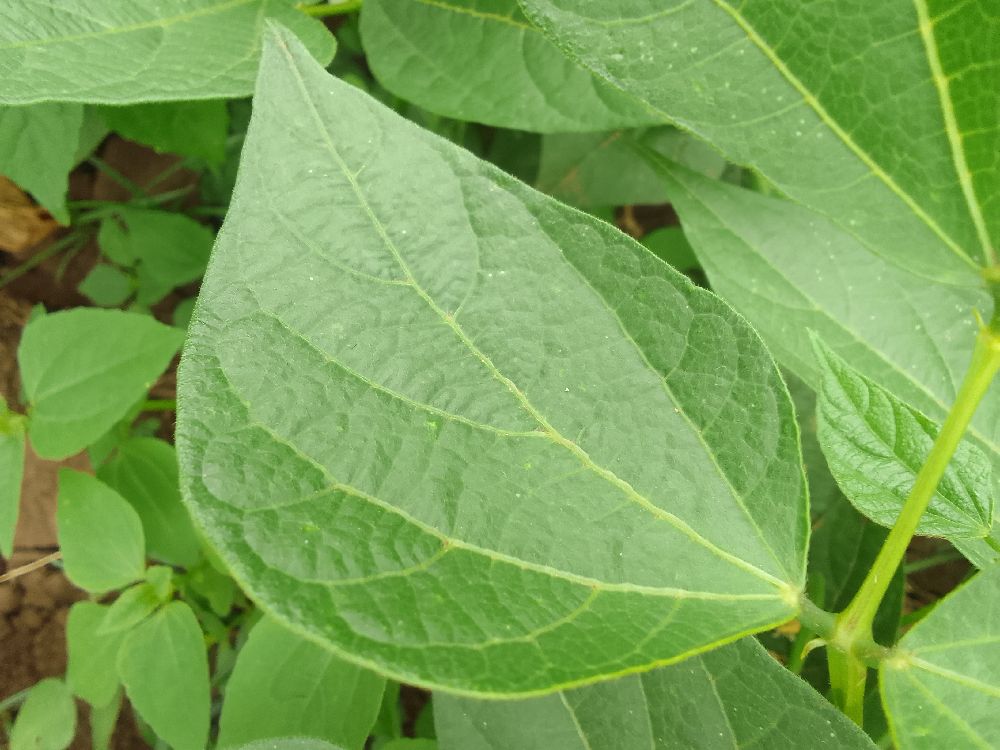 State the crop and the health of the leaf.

common bean, healthy
